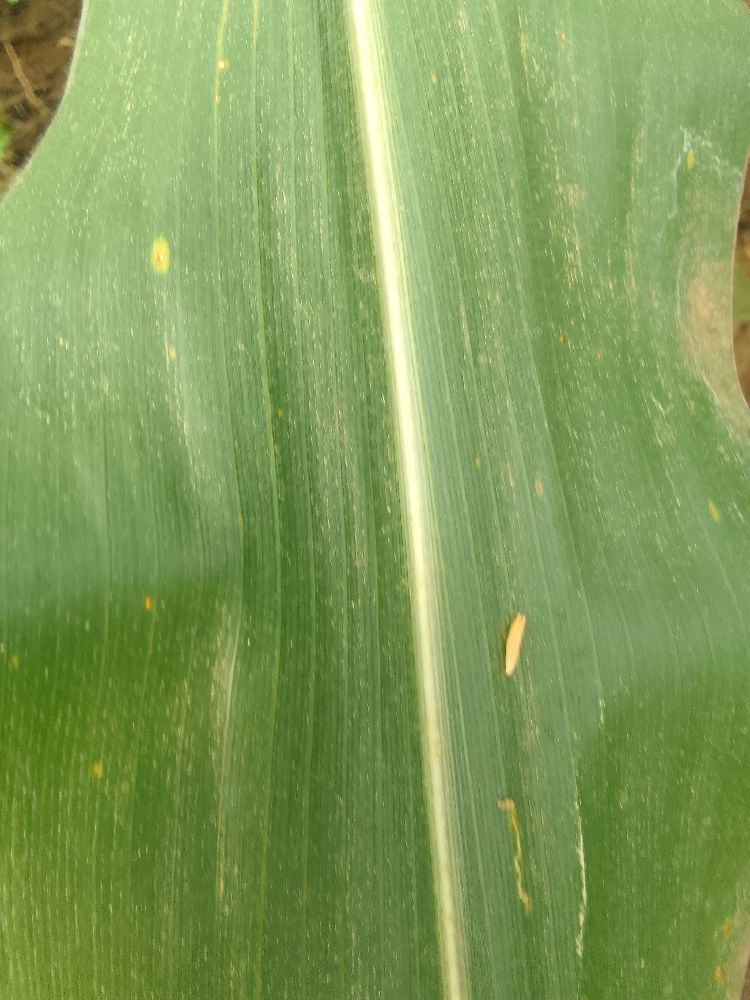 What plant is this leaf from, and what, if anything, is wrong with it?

maize, healthy
